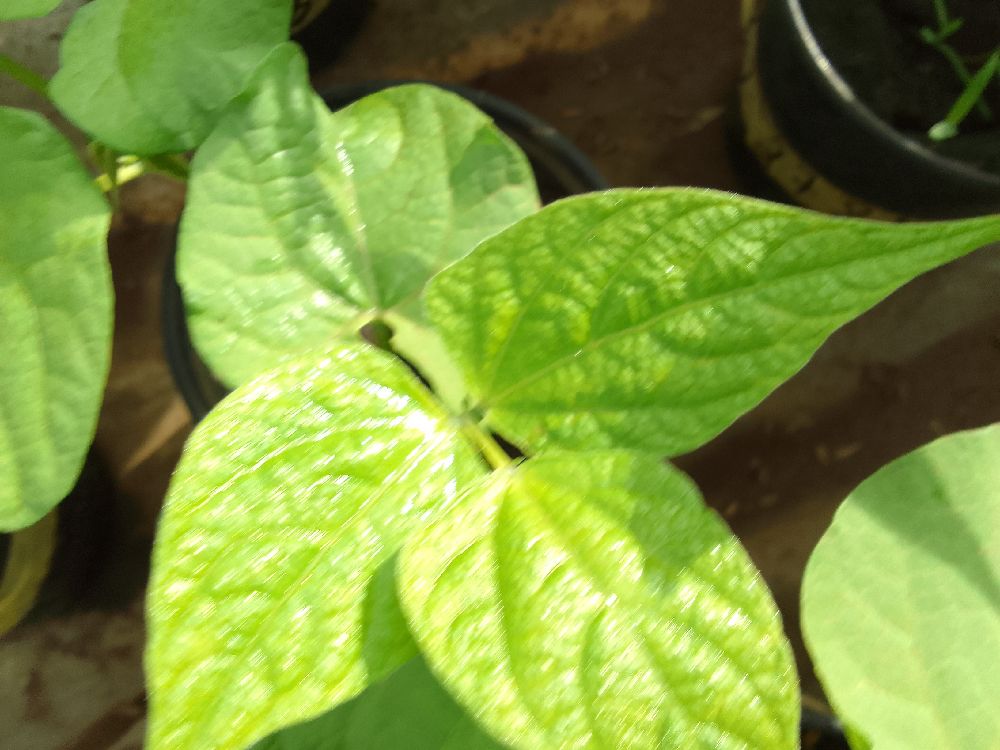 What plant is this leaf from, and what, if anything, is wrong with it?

common bean, healthy
